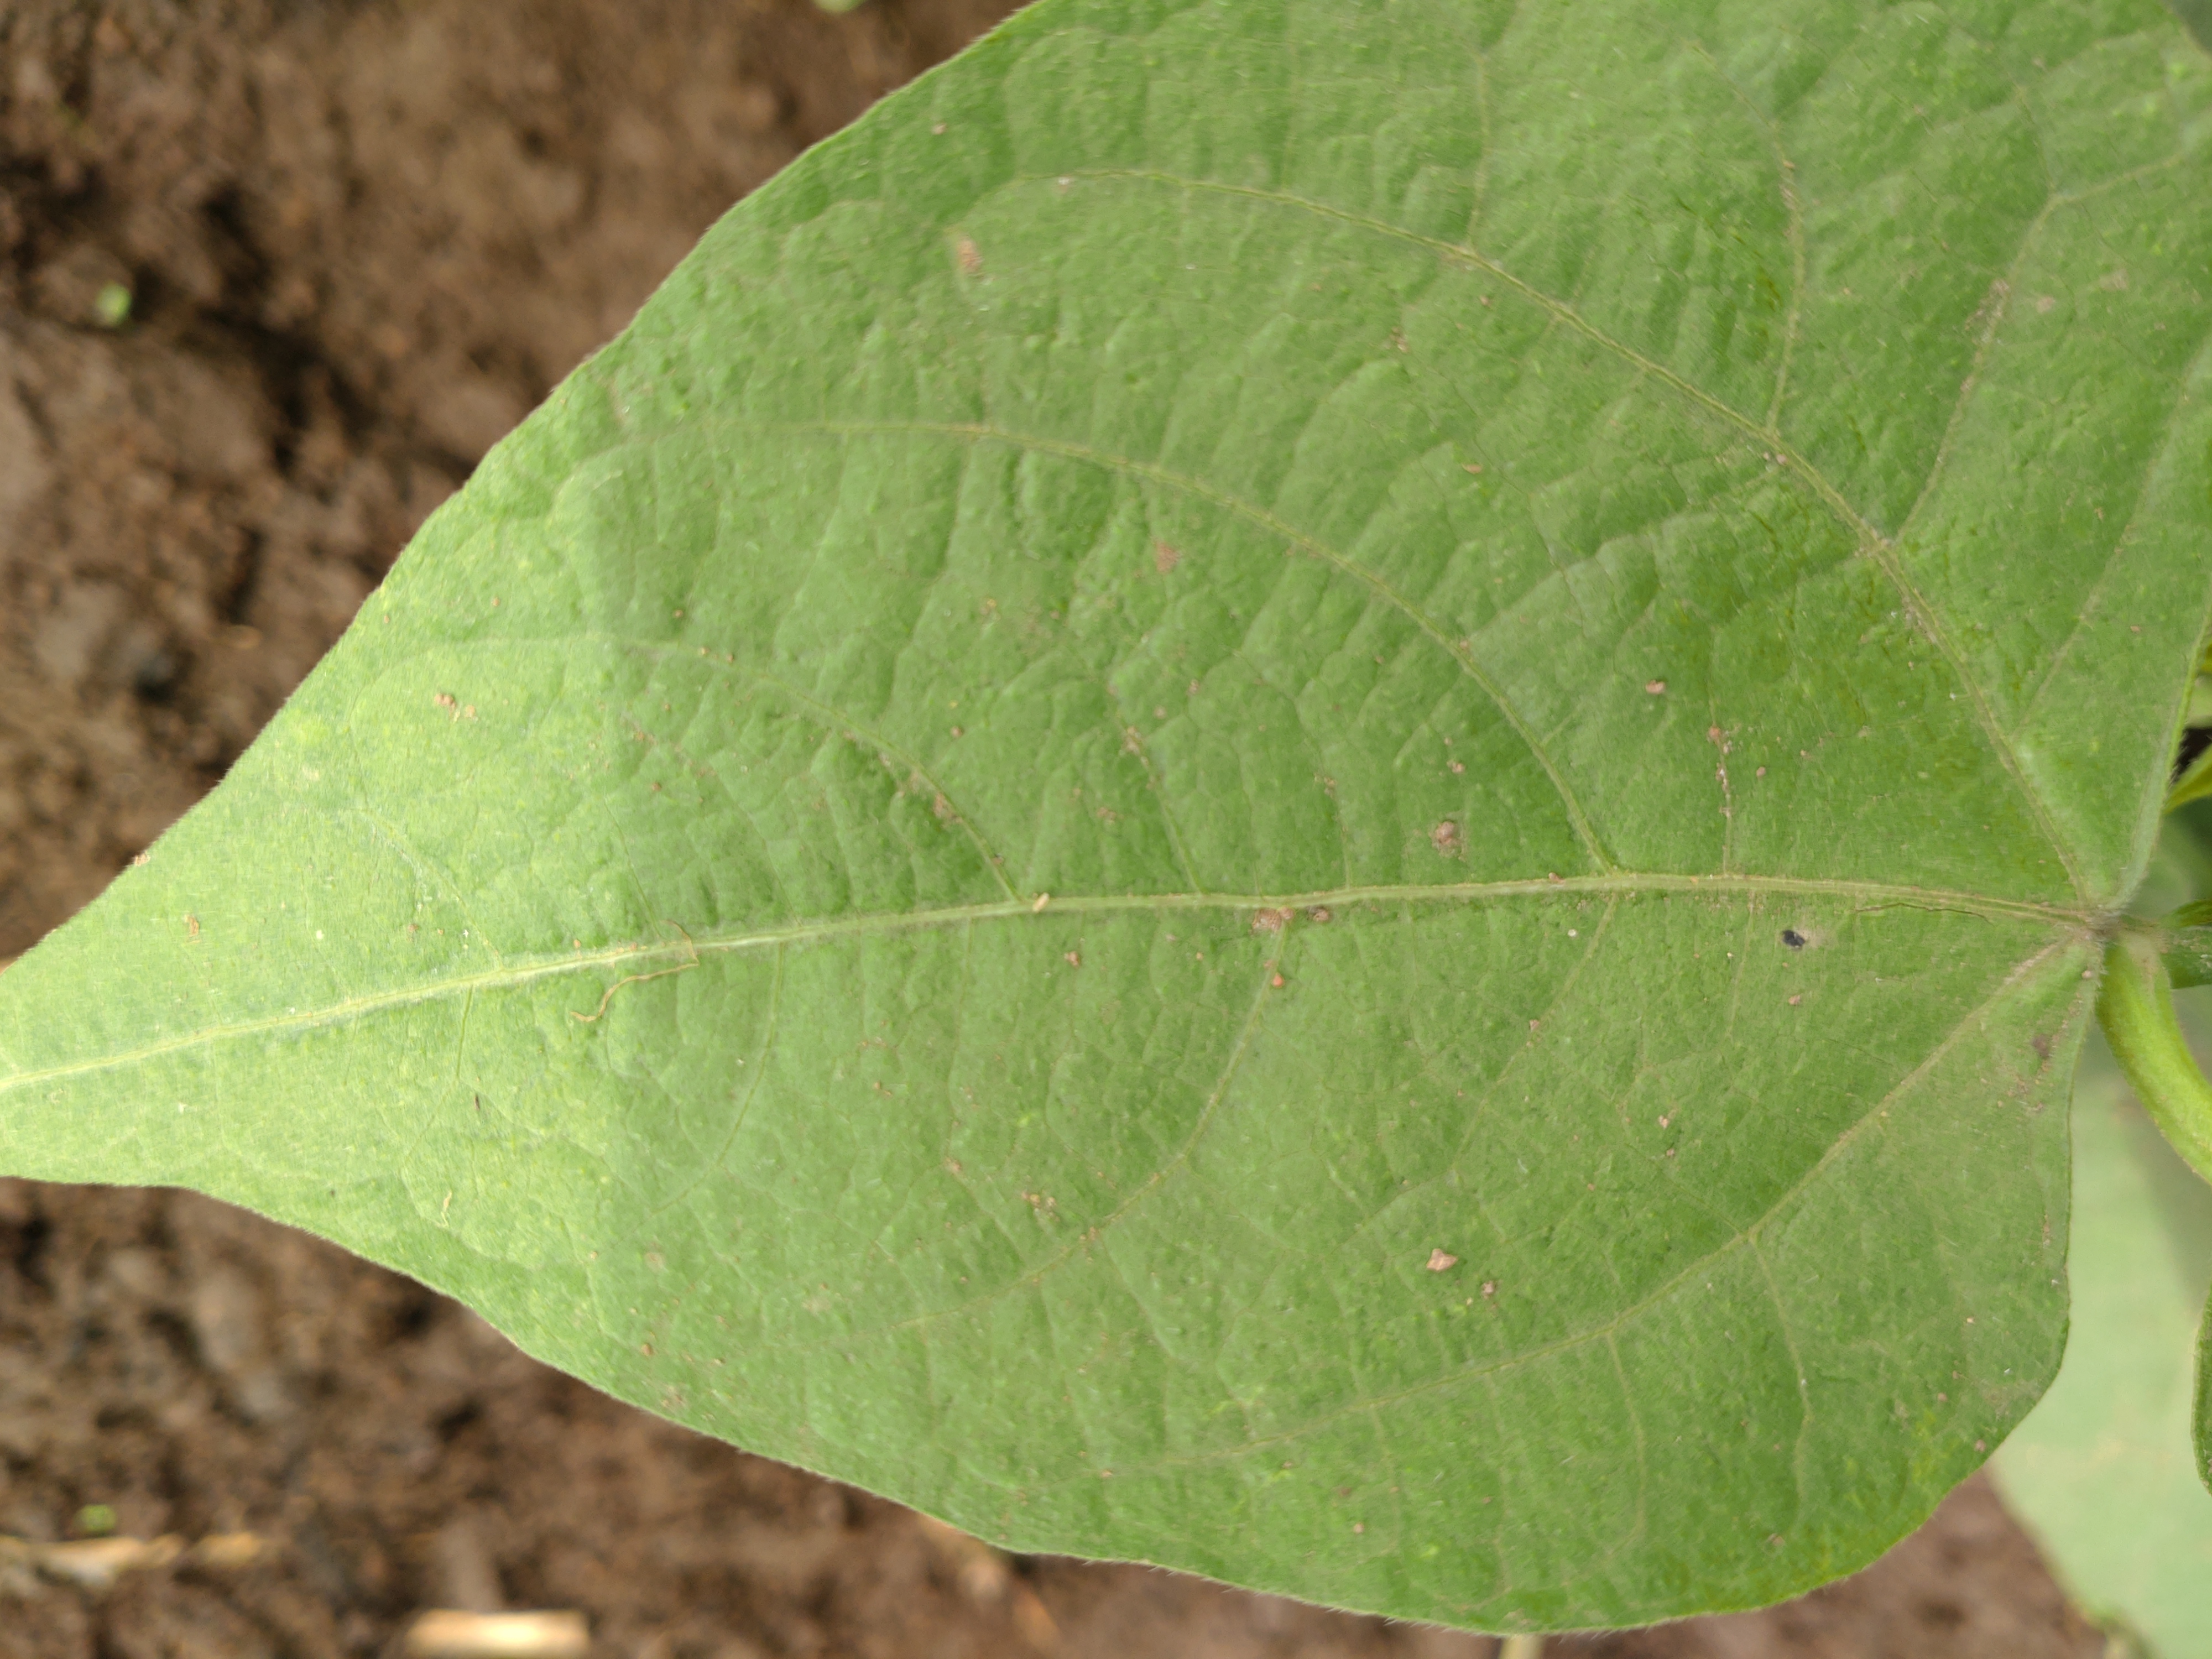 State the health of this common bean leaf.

healthy
